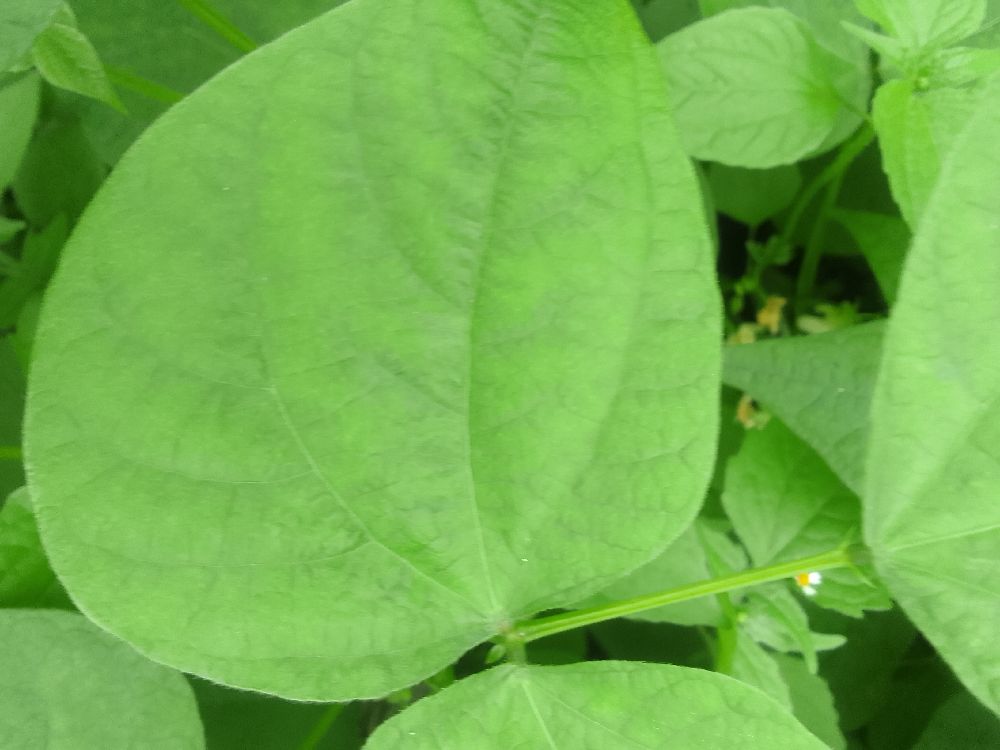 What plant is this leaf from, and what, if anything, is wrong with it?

common bean, healthy
